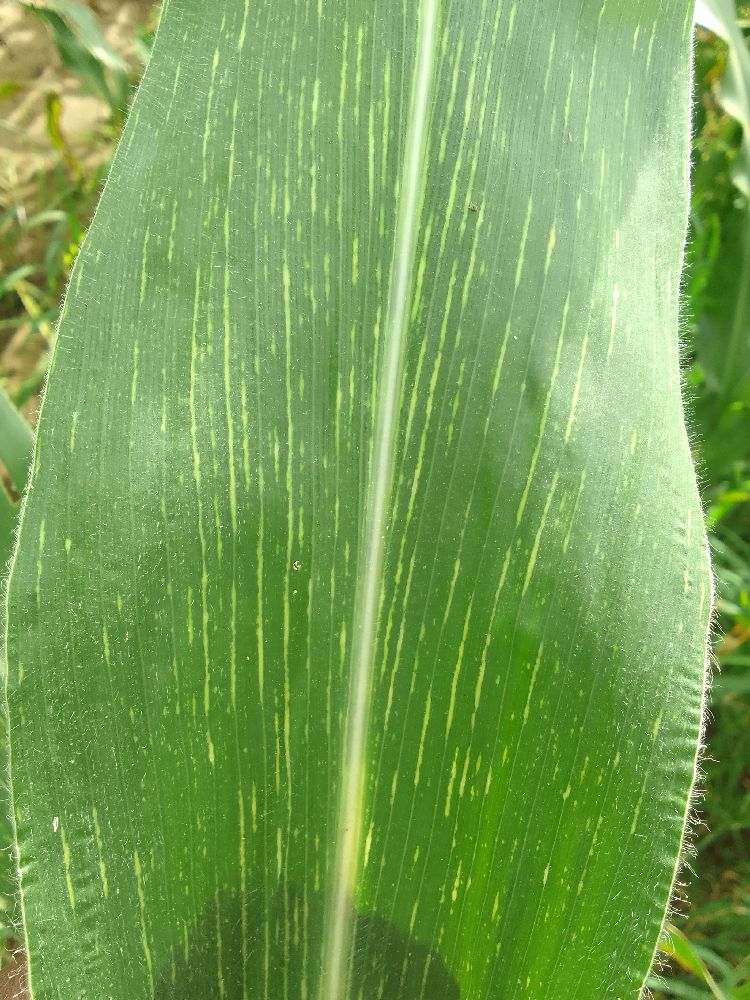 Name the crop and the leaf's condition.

maize, maize streak virus
